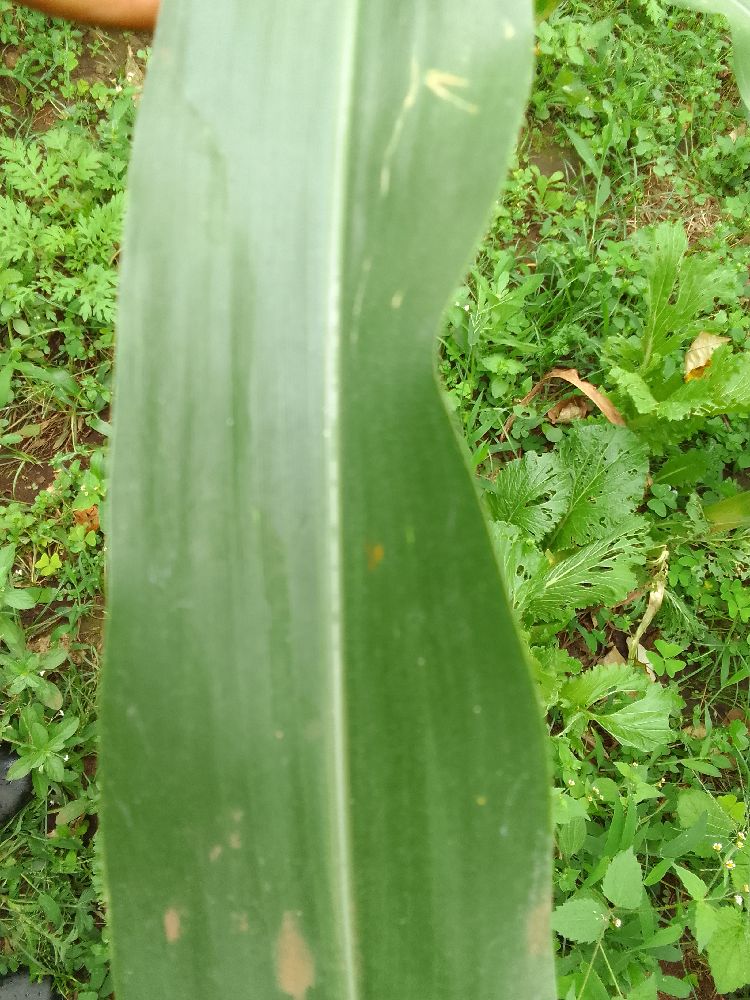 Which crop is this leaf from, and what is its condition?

maize, healthy
